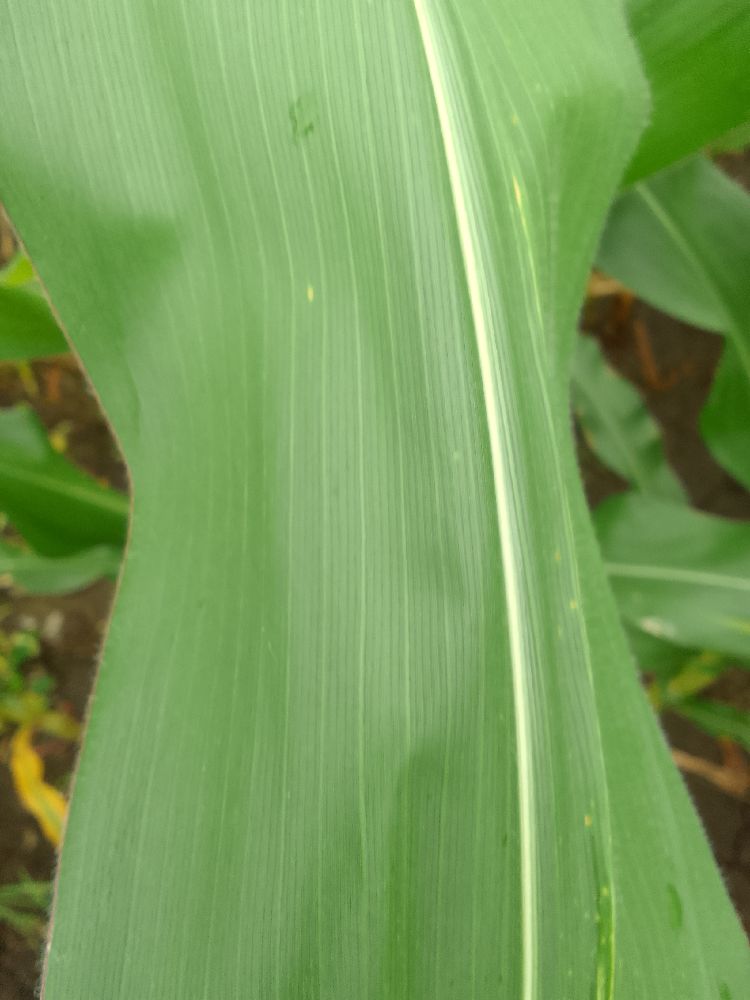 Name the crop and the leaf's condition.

maize, healthy
